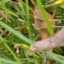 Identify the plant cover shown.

grass
